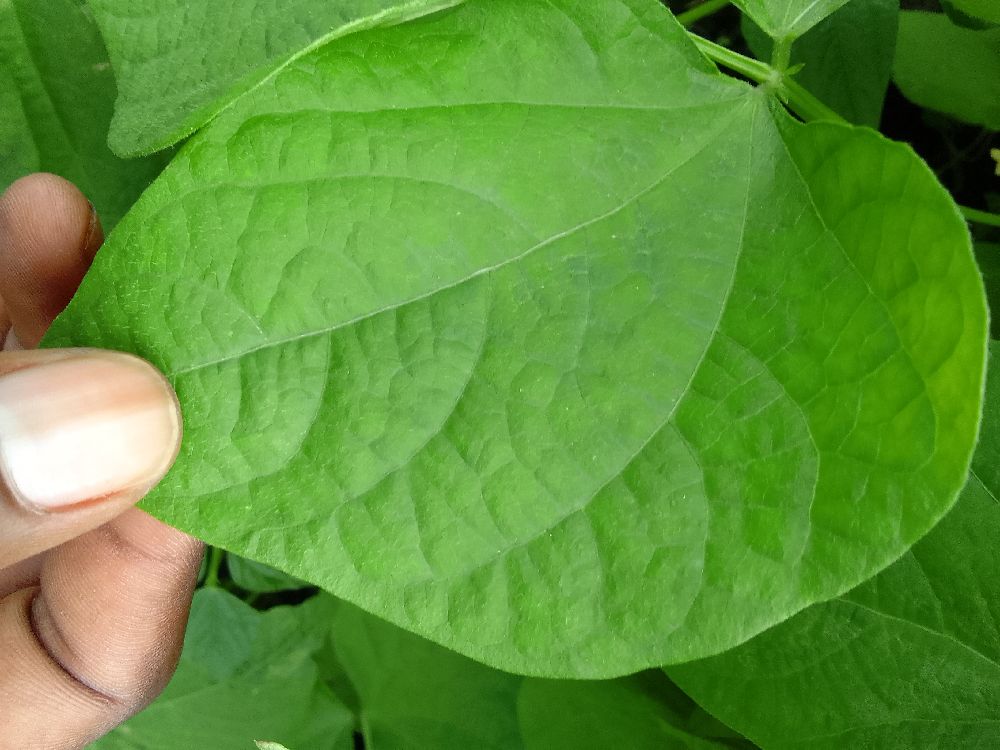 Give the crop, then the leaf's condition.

common bean, healthy
